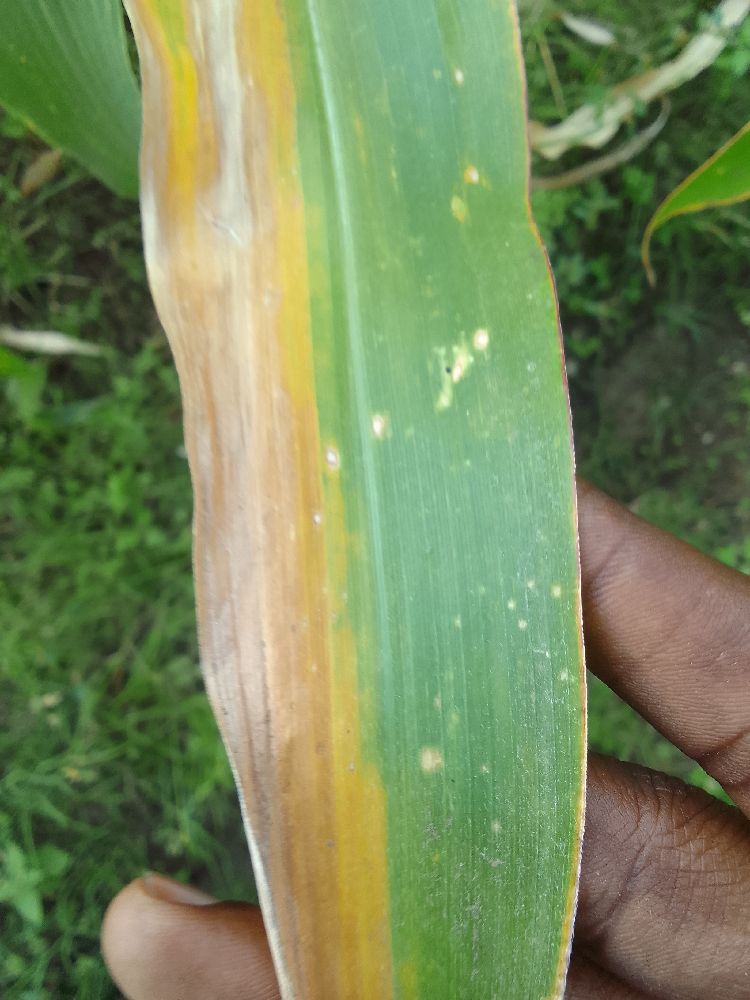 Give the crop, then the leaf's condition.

maize, maize lethal necrosis
